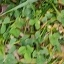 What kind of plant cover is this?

unstructured weed
